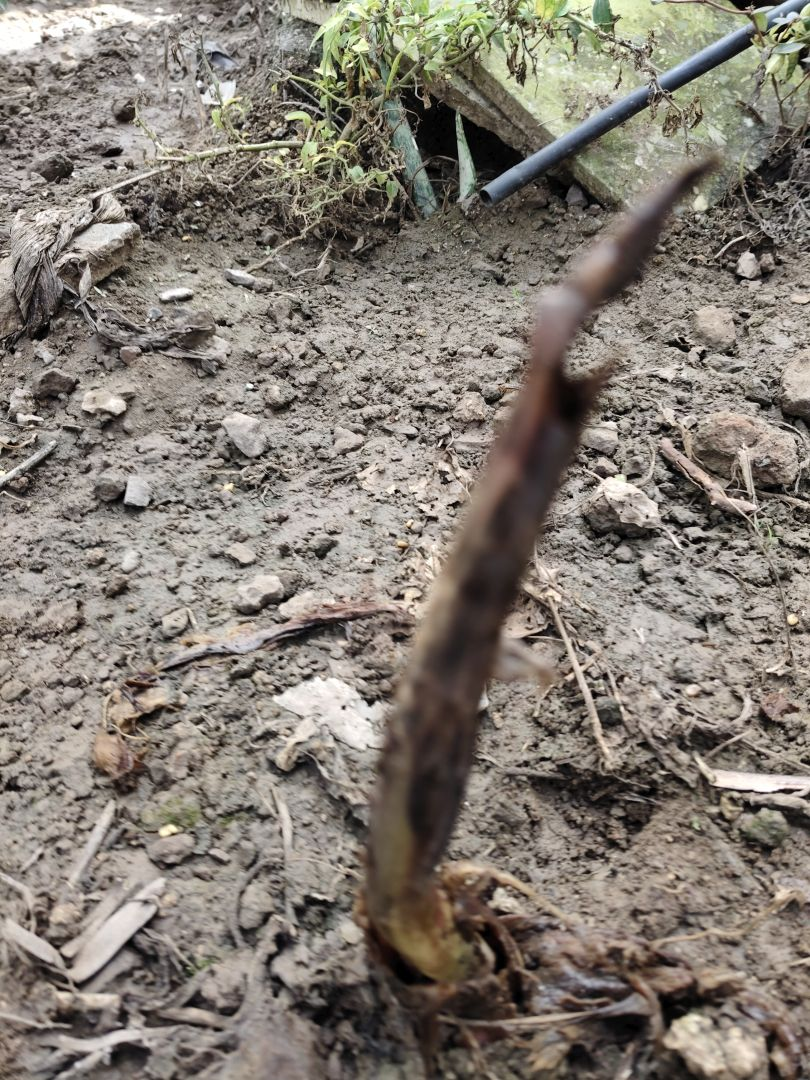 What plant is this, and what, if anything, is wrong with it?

taro, root rot
